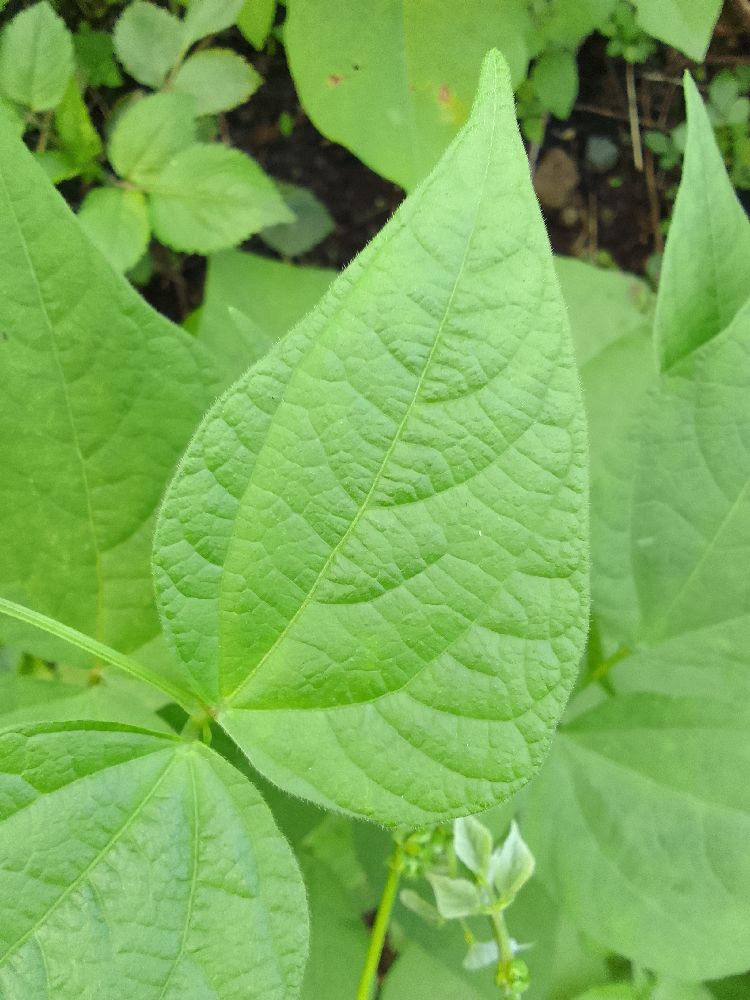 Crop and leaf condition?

common bean, healthy
